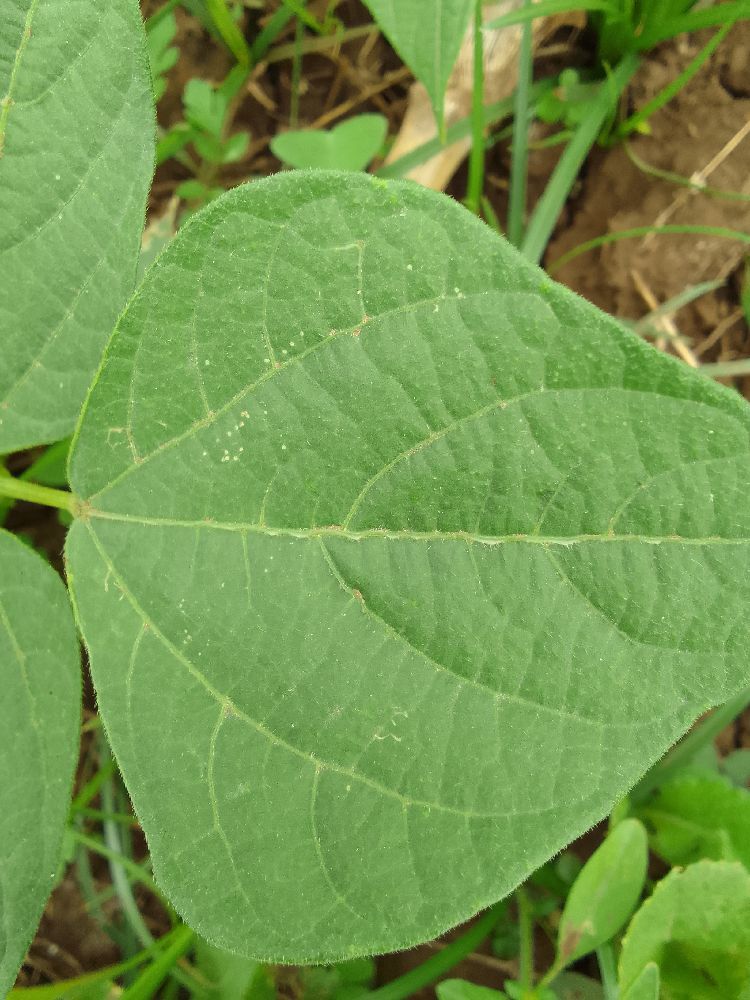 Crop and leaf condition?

common bean, healthy
